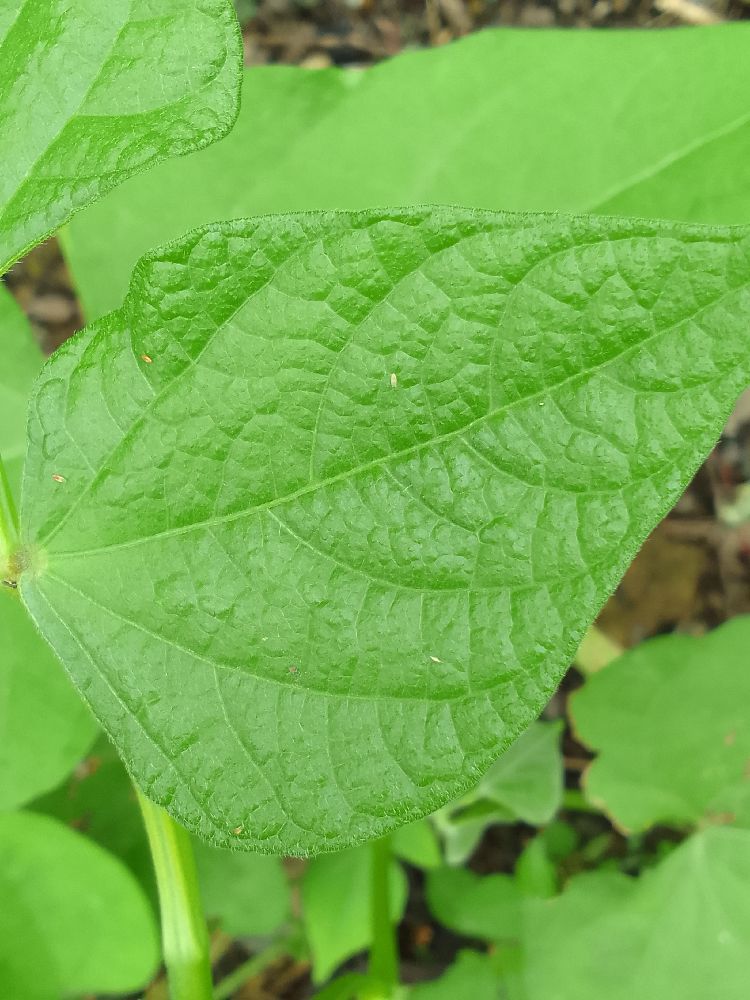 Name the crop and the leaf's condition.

common bean, healthy
